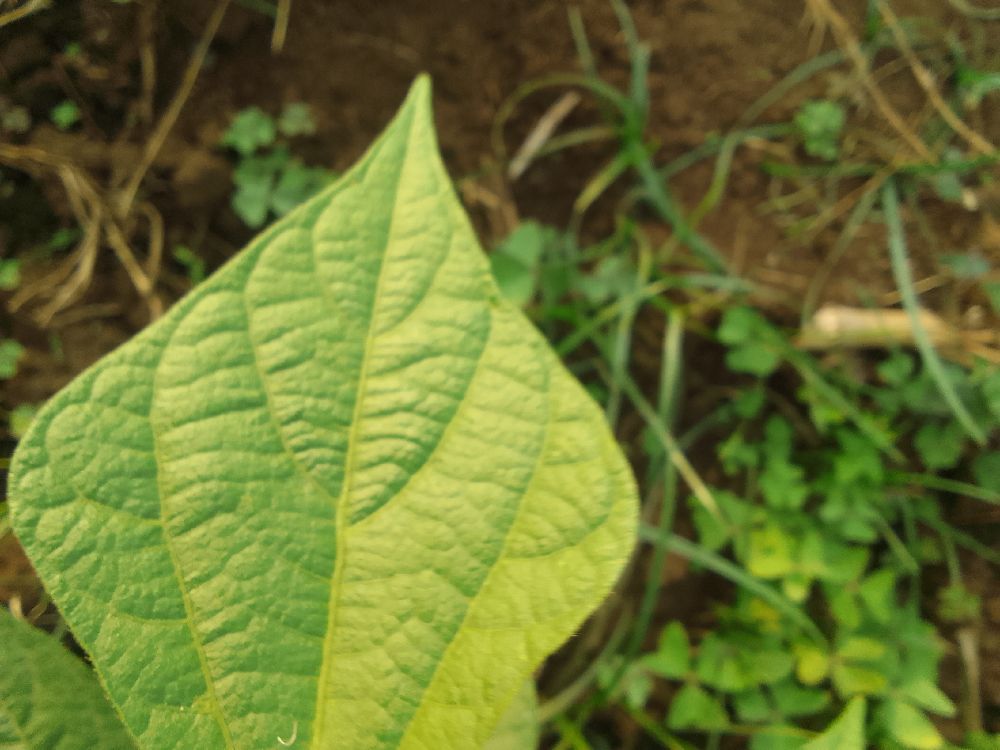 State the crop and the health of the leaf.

common bean, healthy
